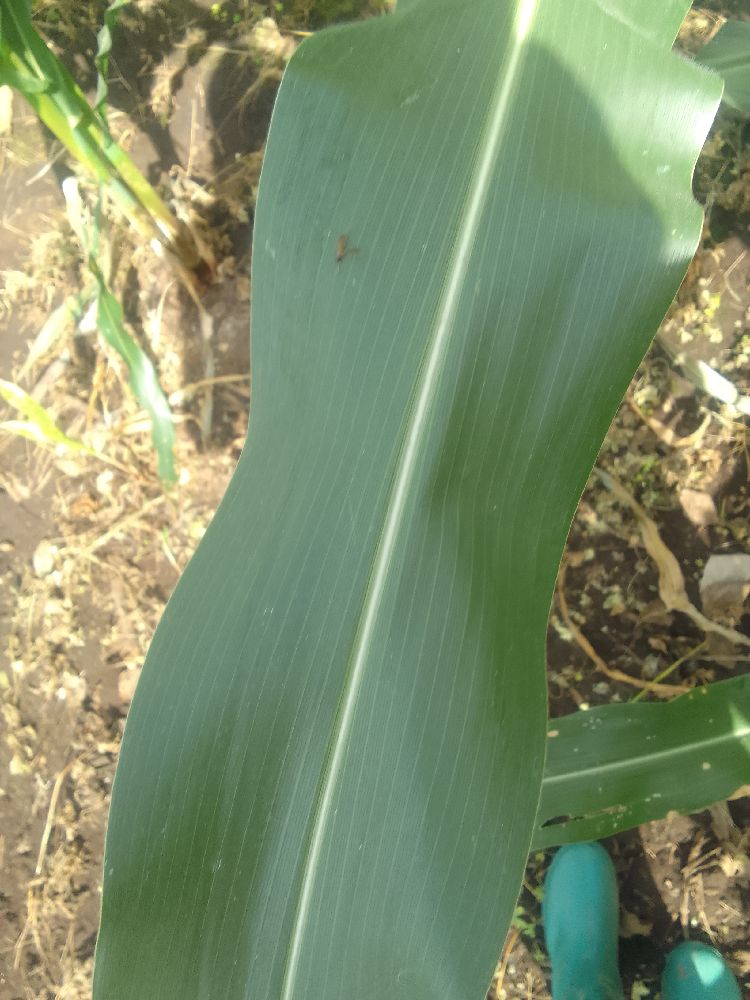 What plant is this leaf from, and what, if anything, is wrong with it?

maize, healthy
